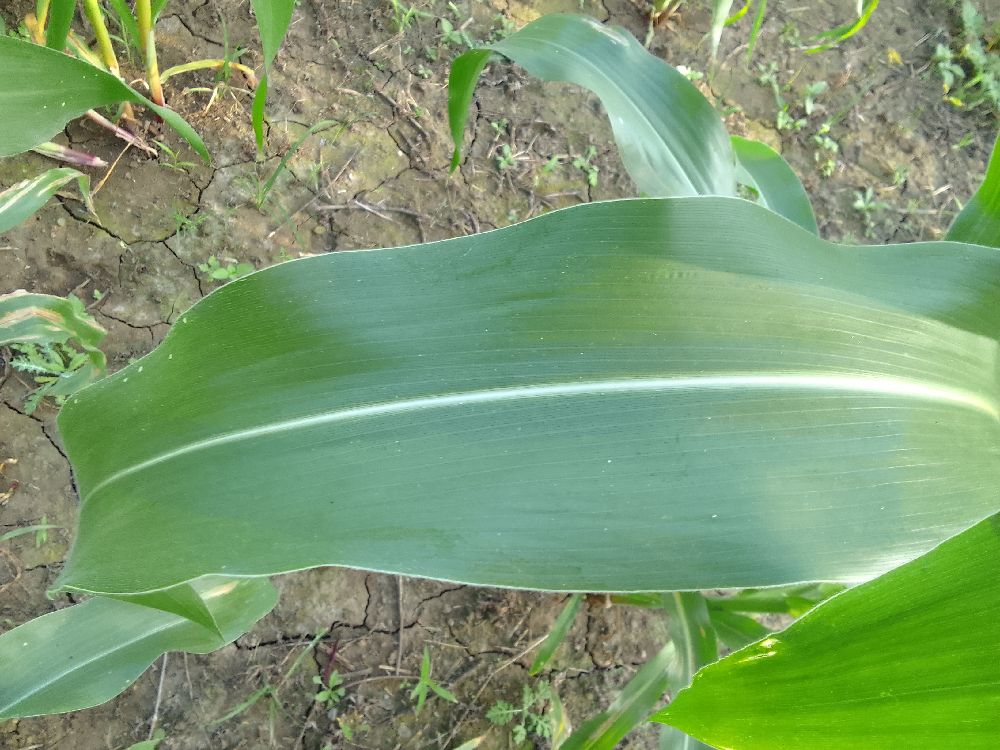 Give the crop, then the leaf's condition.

maize, healthy
